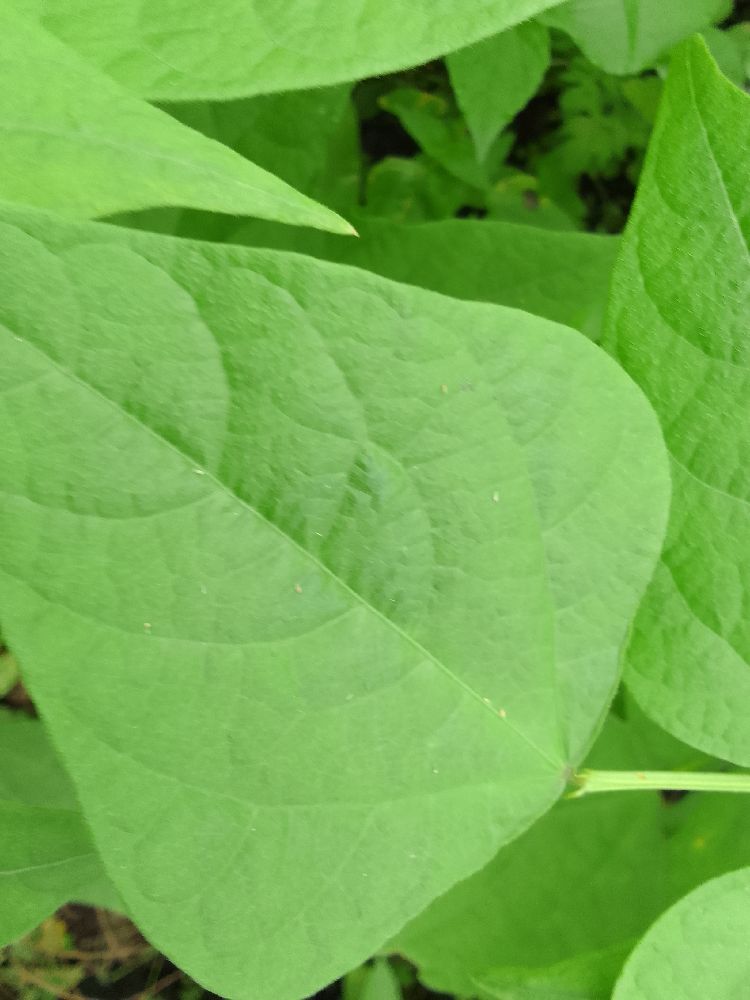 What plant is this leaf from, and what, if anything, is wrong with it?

common bean, healthy
